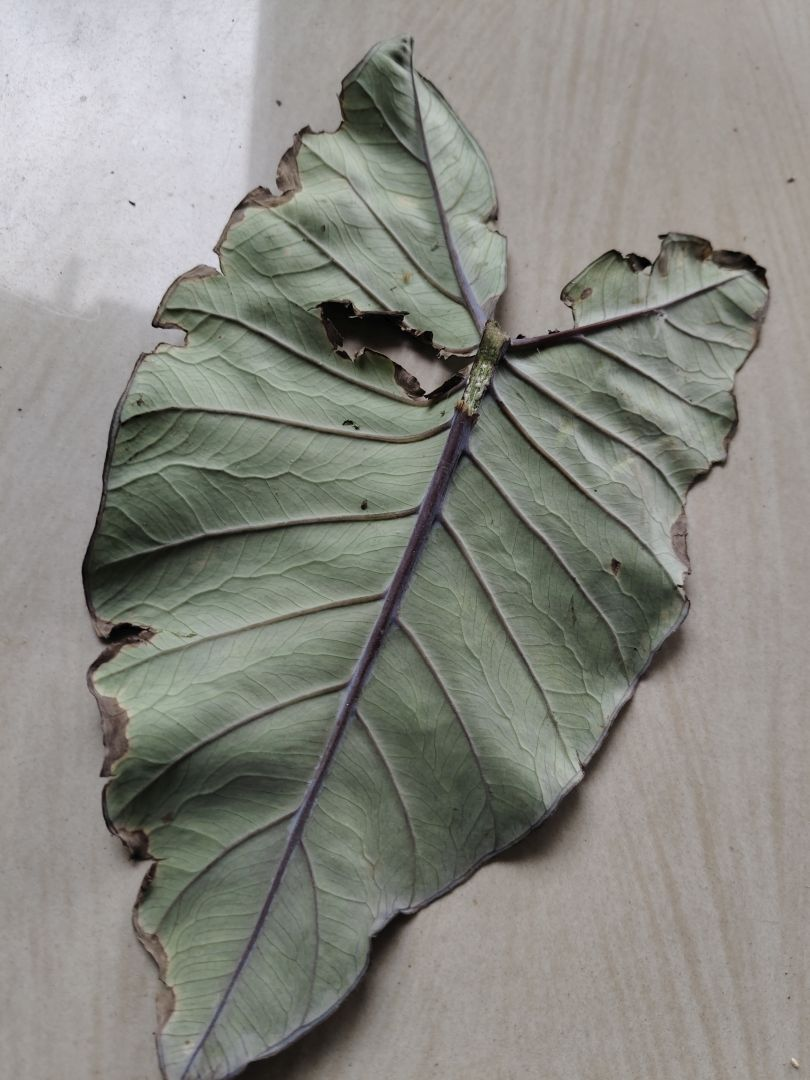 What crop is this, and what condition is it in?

taro, leaf blight
